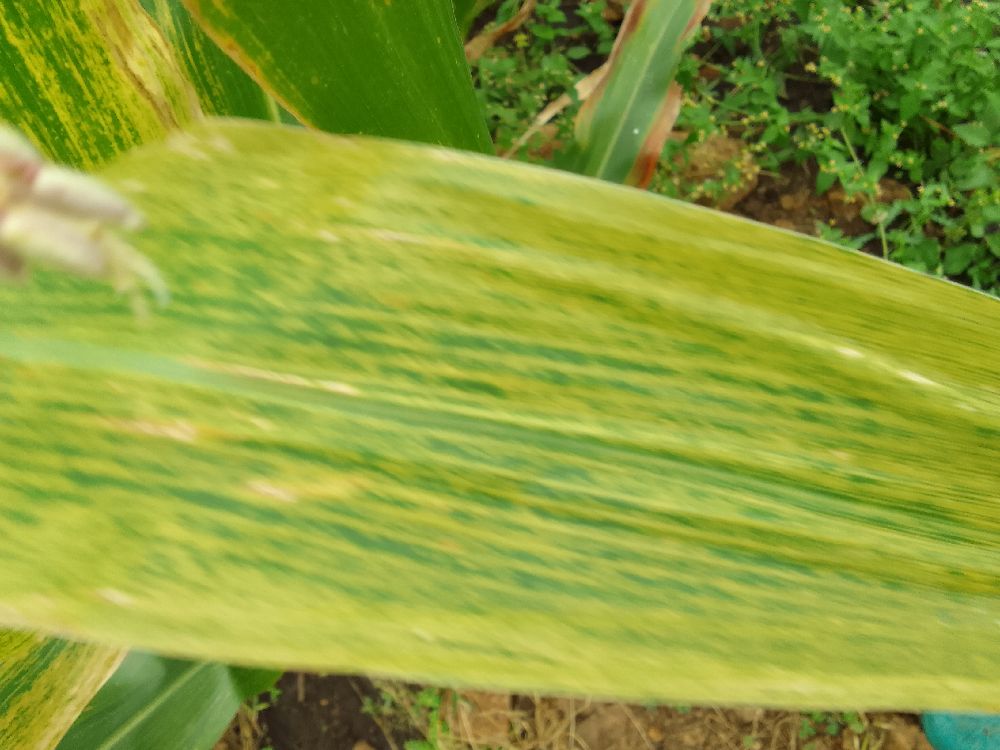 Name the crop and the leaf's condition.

maize, maize lethal necrosis
